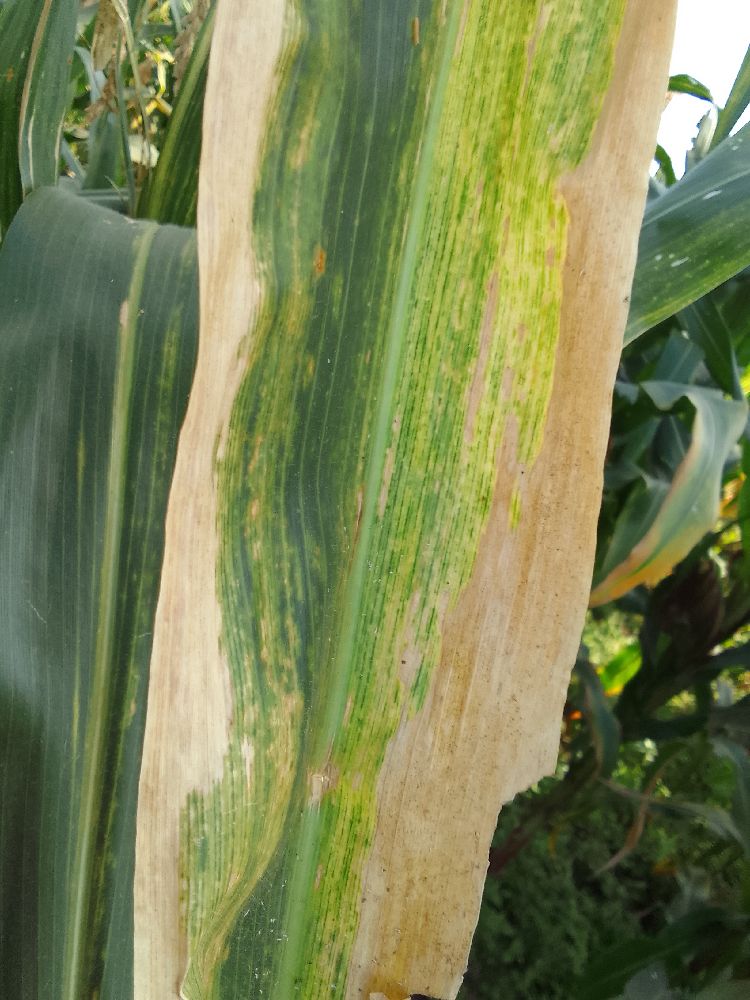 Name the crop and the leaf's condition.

maize, maize lethal necrosis
